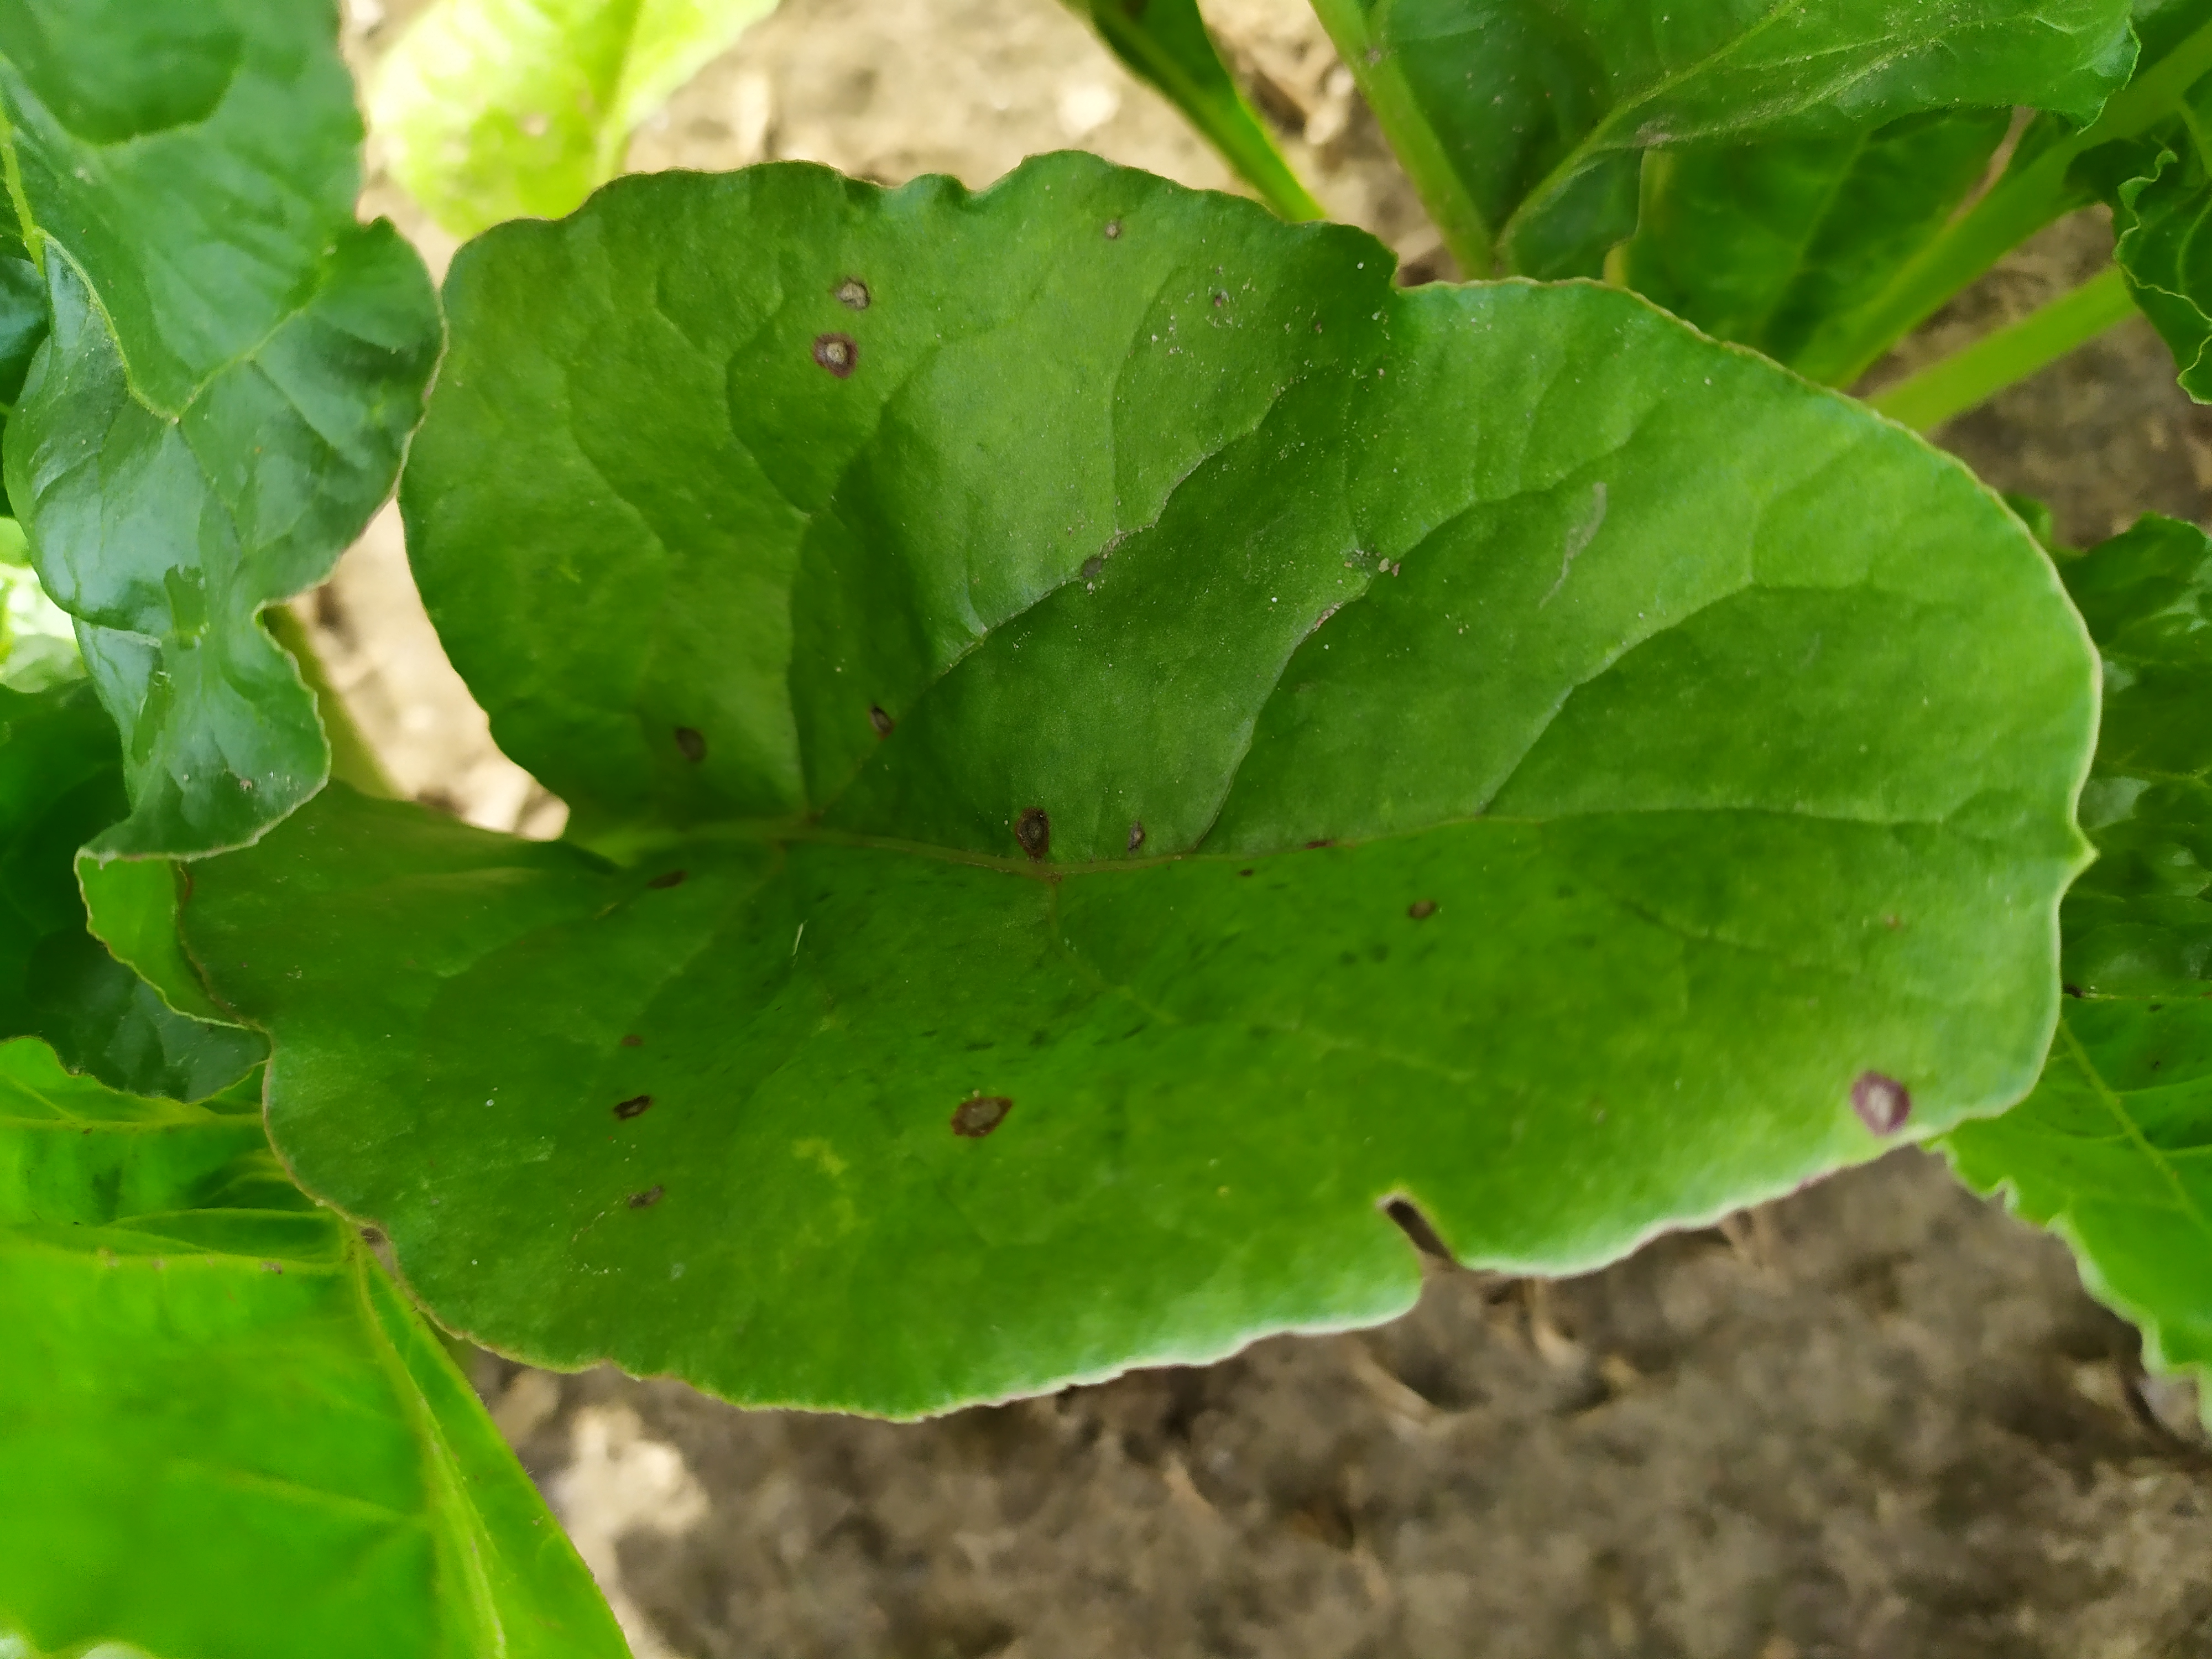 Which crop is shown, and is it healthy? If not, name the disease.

beet, cercospora
